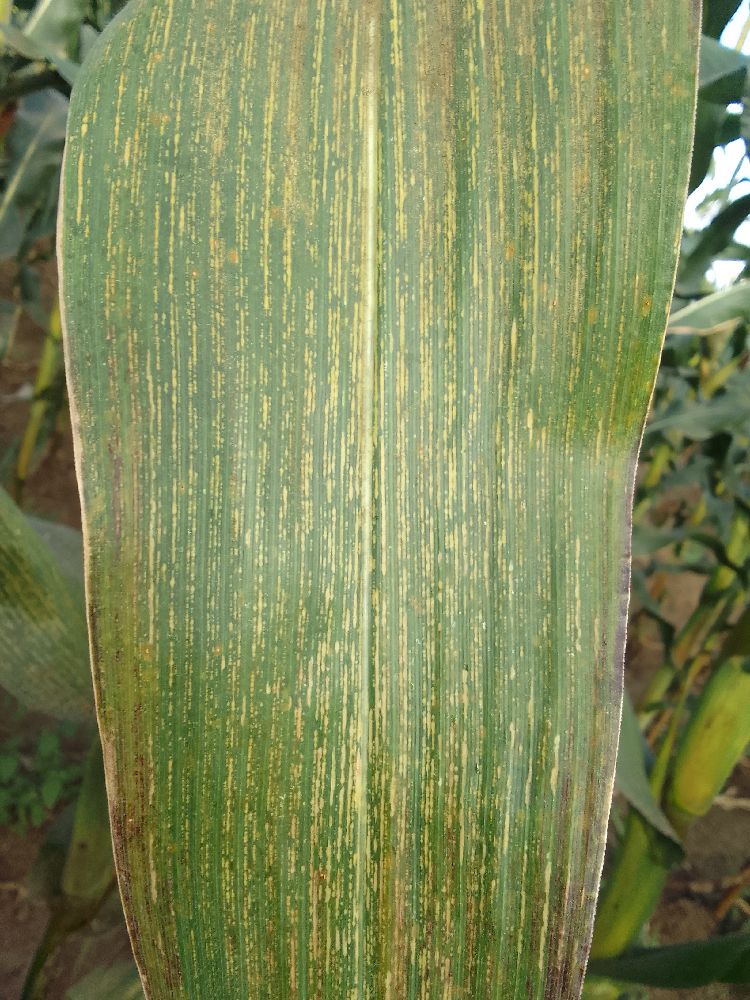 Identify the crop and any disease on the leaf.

maize, maize streak virus
